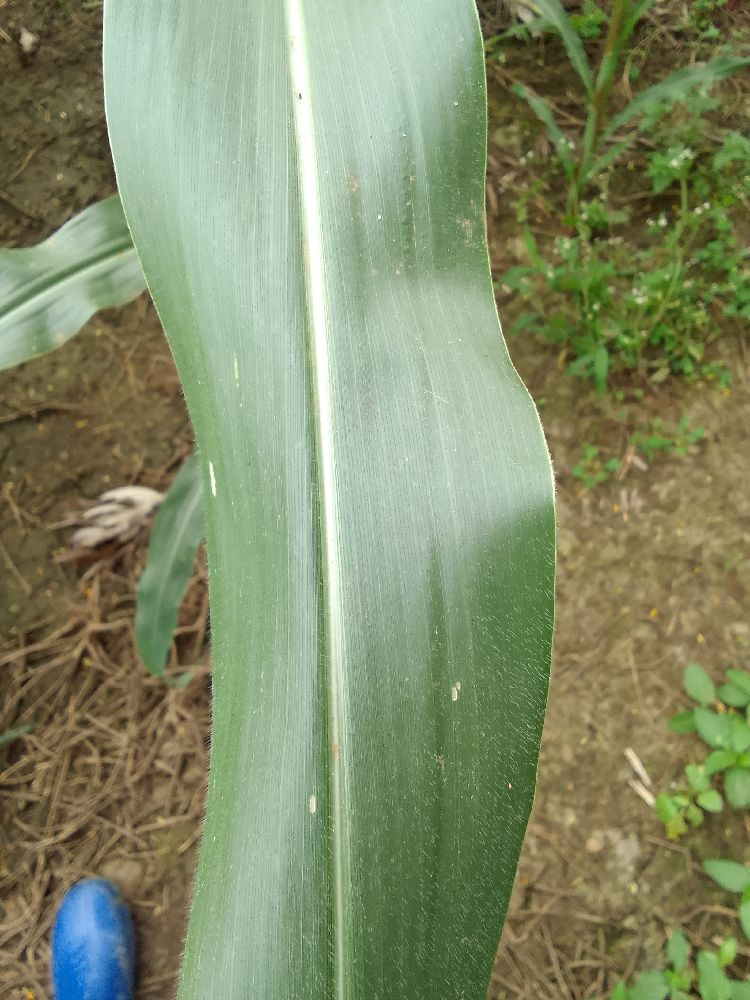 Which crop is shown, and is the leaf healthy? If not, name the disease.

maize, healthy
